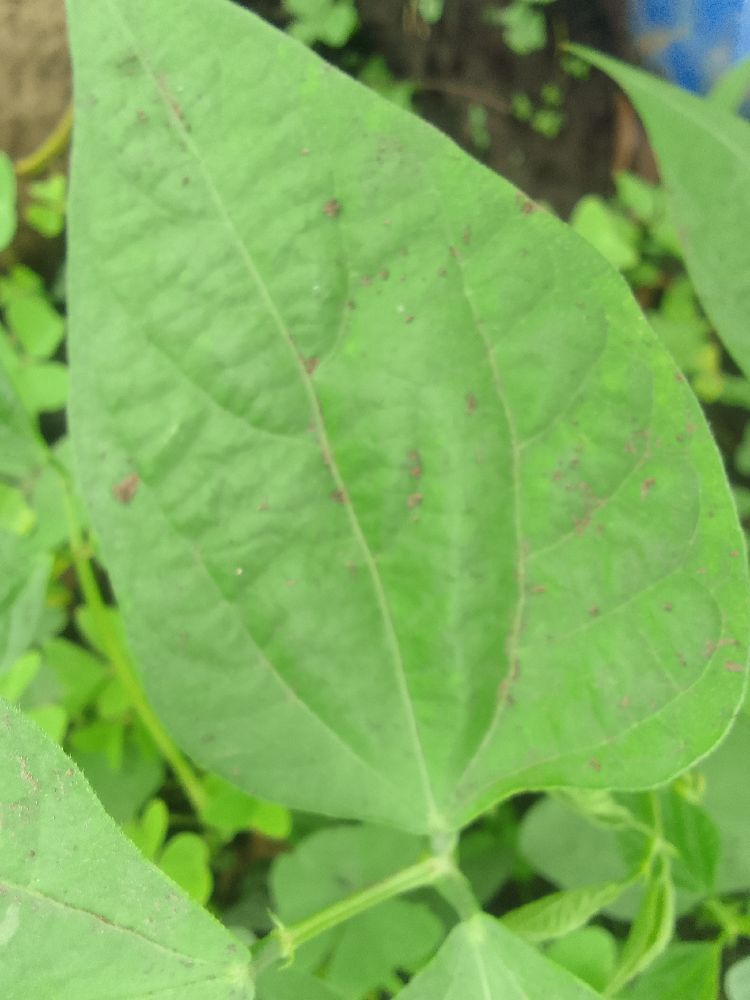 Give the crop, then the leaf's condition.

common bean, healthy
